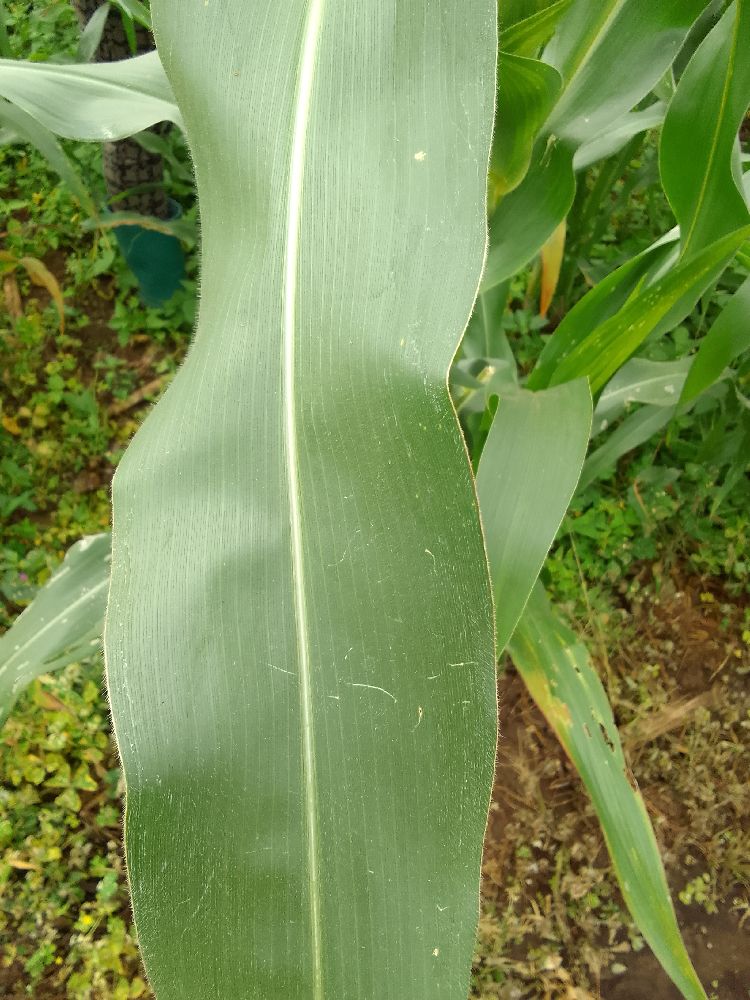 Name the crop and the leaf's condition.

maize, healthy
